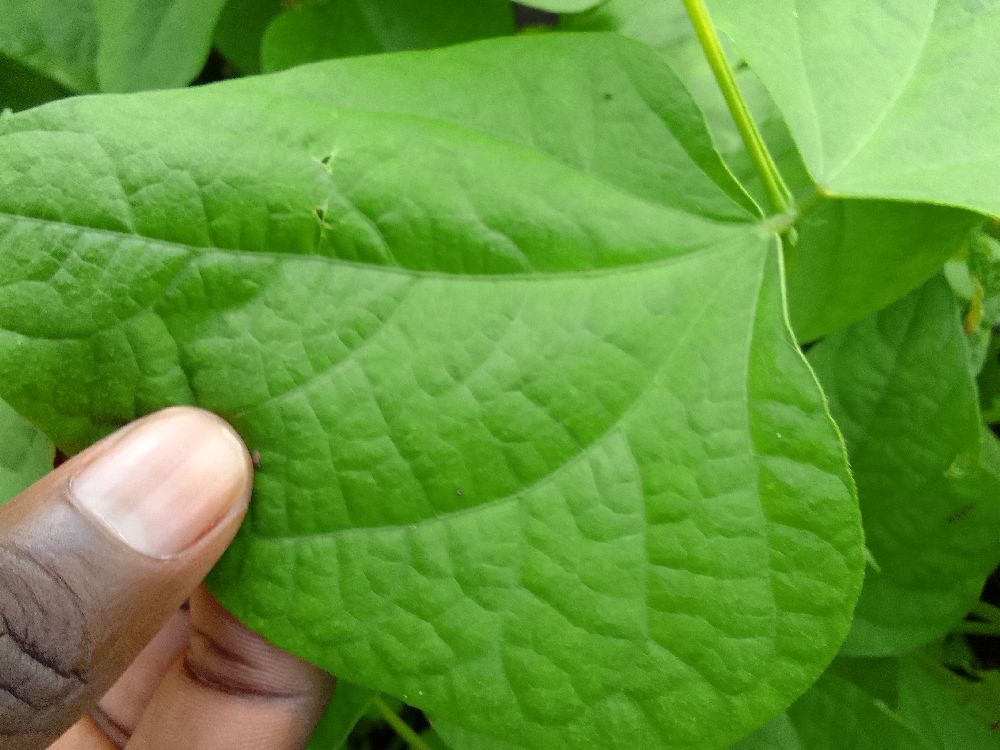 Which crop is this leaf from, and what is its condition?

common bean, healthy
